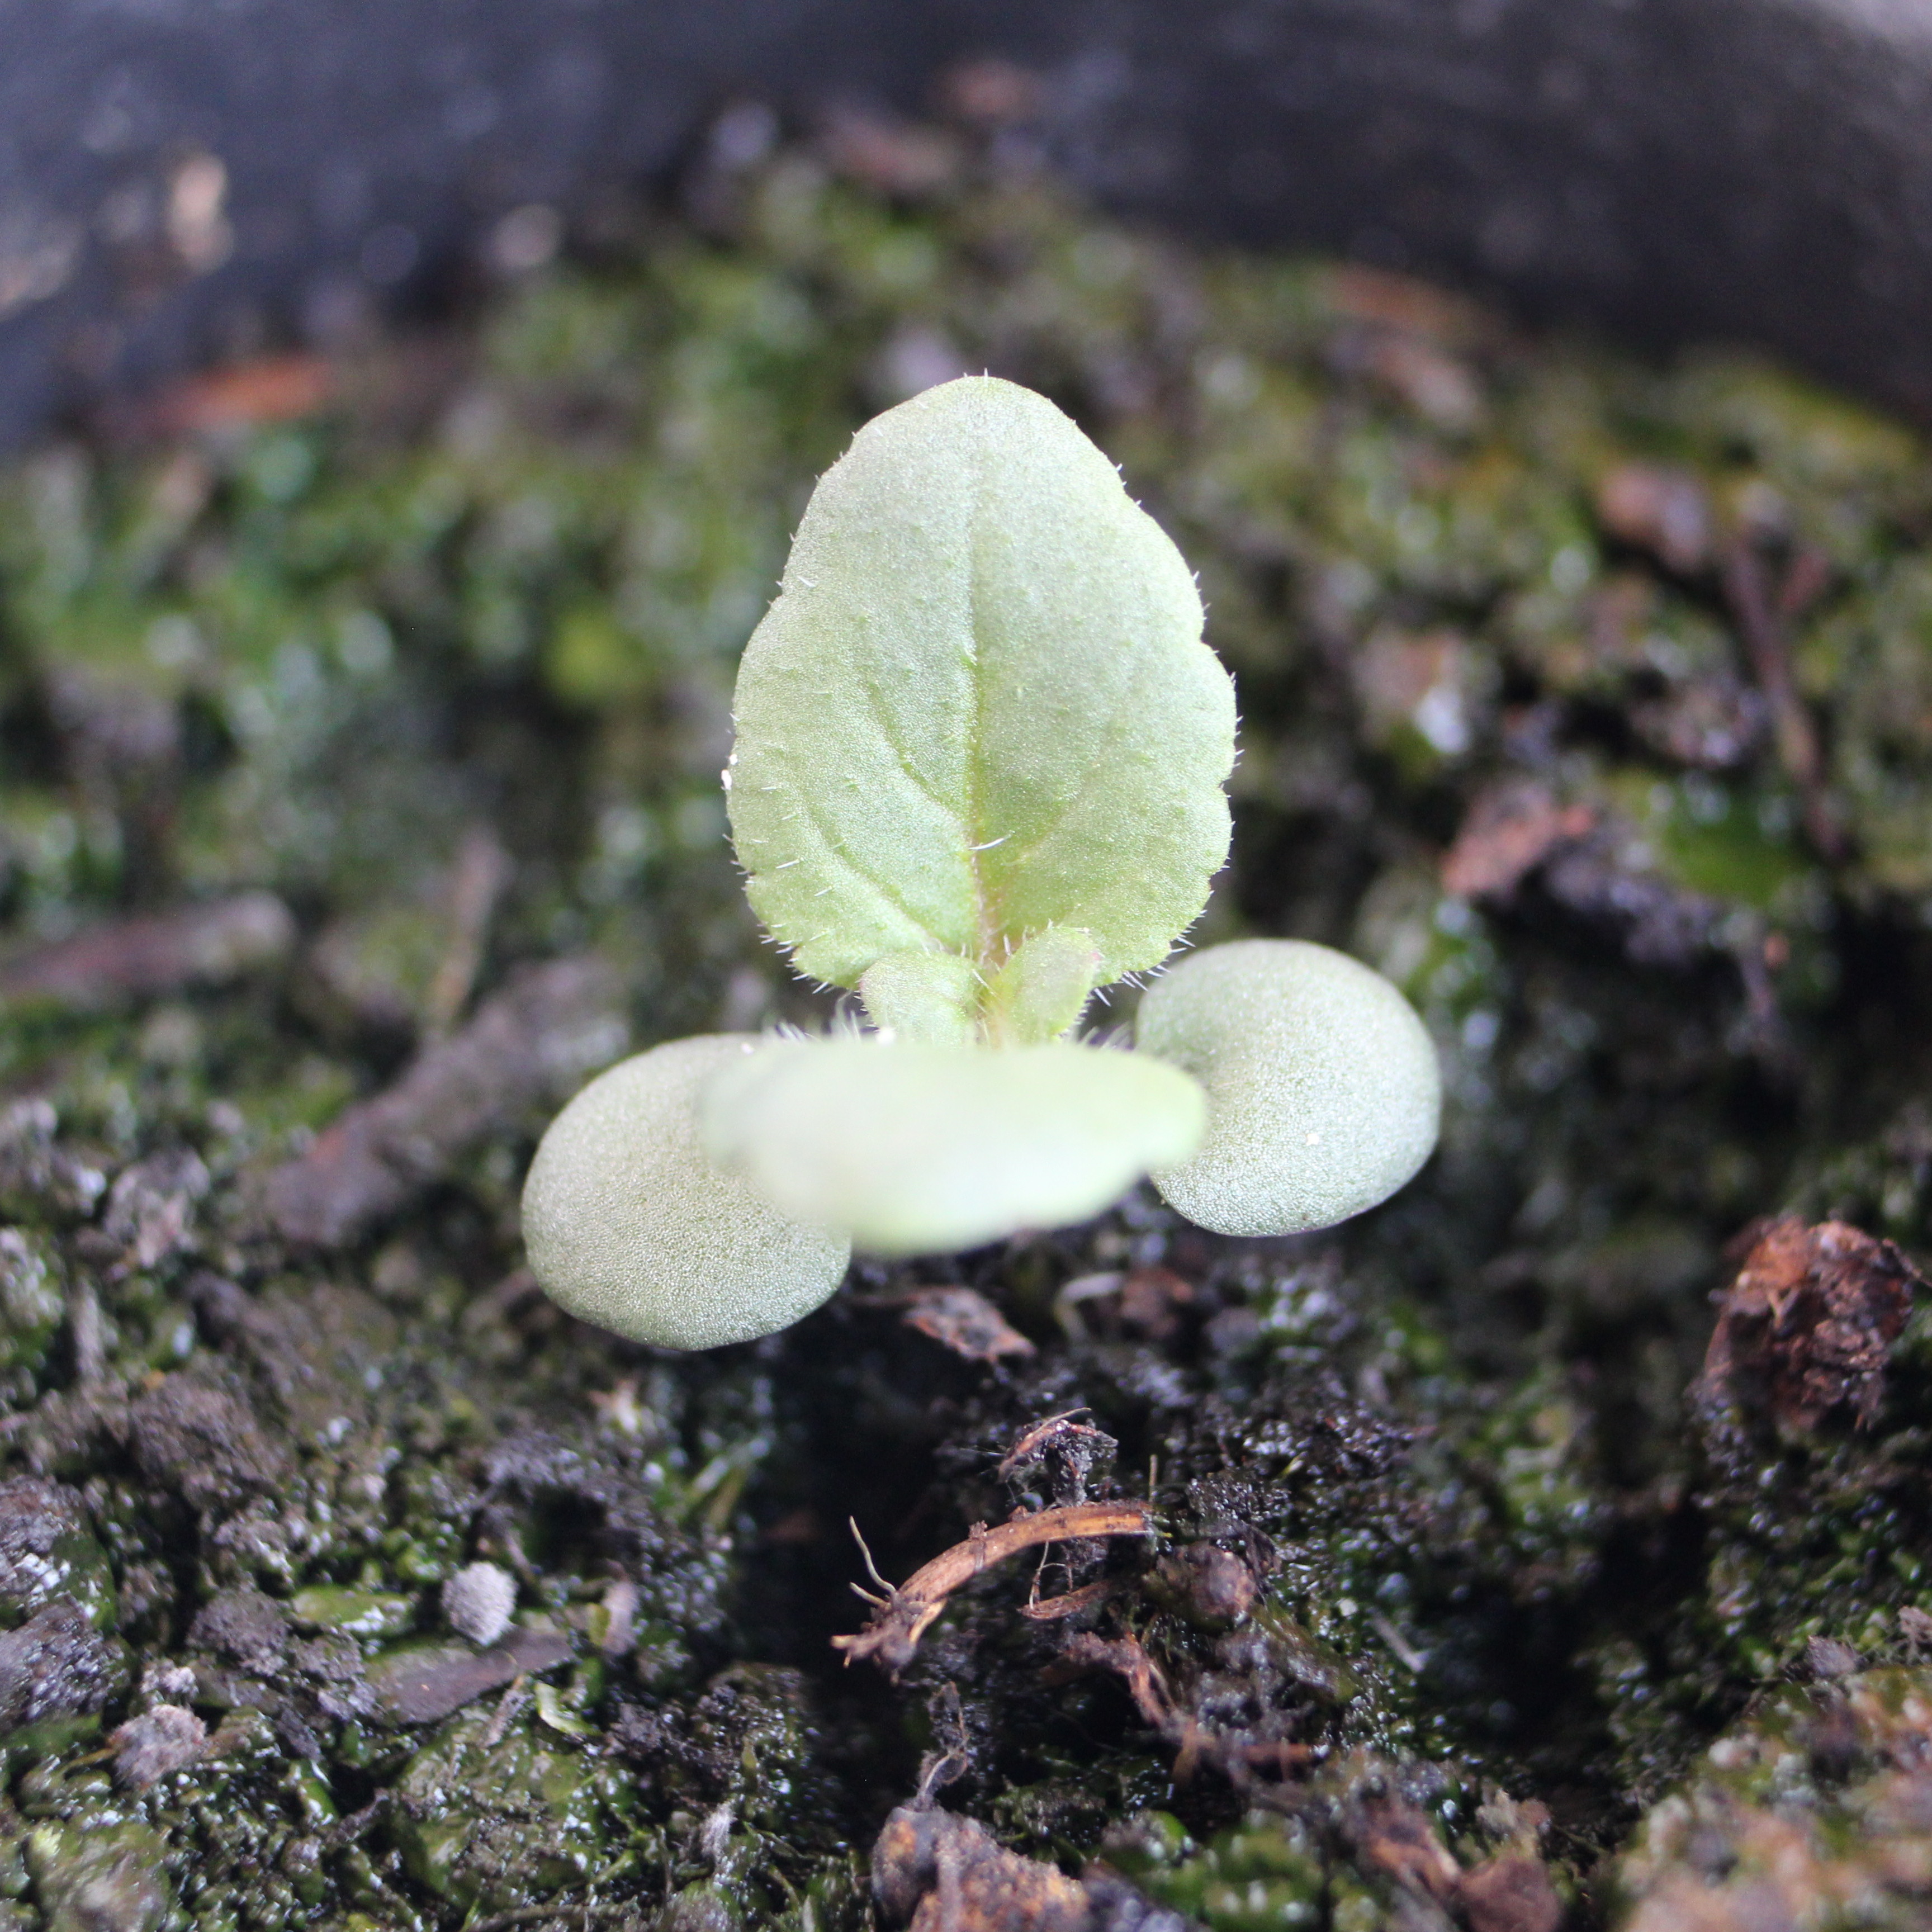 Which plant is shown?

Veronica persica
